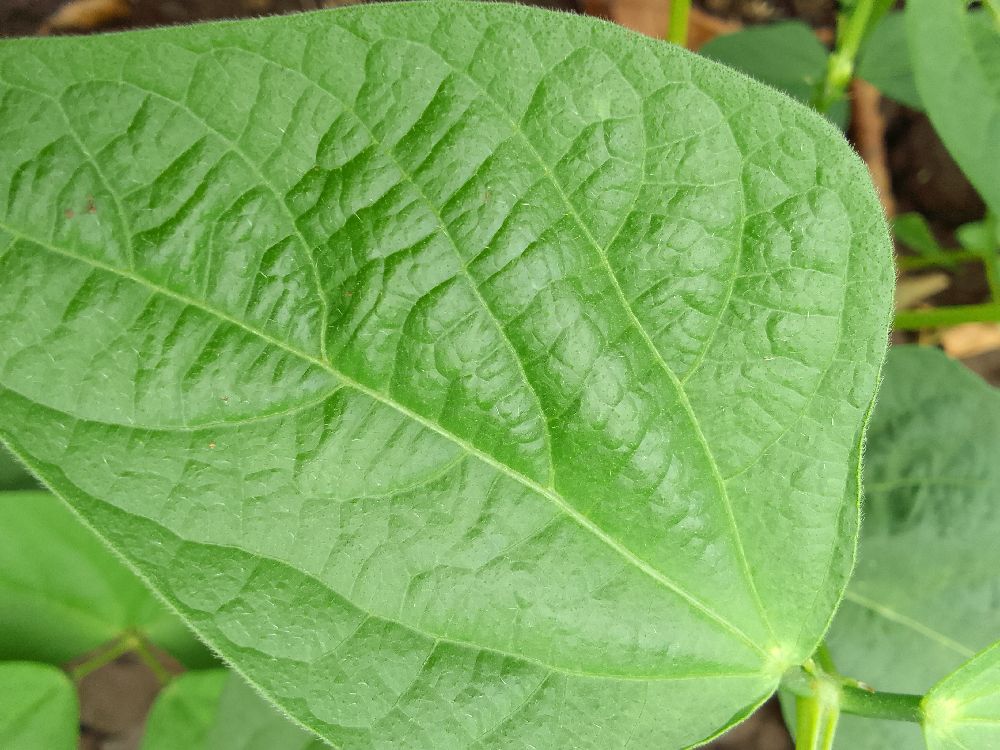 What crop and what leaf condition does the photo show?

common bean, healthy
